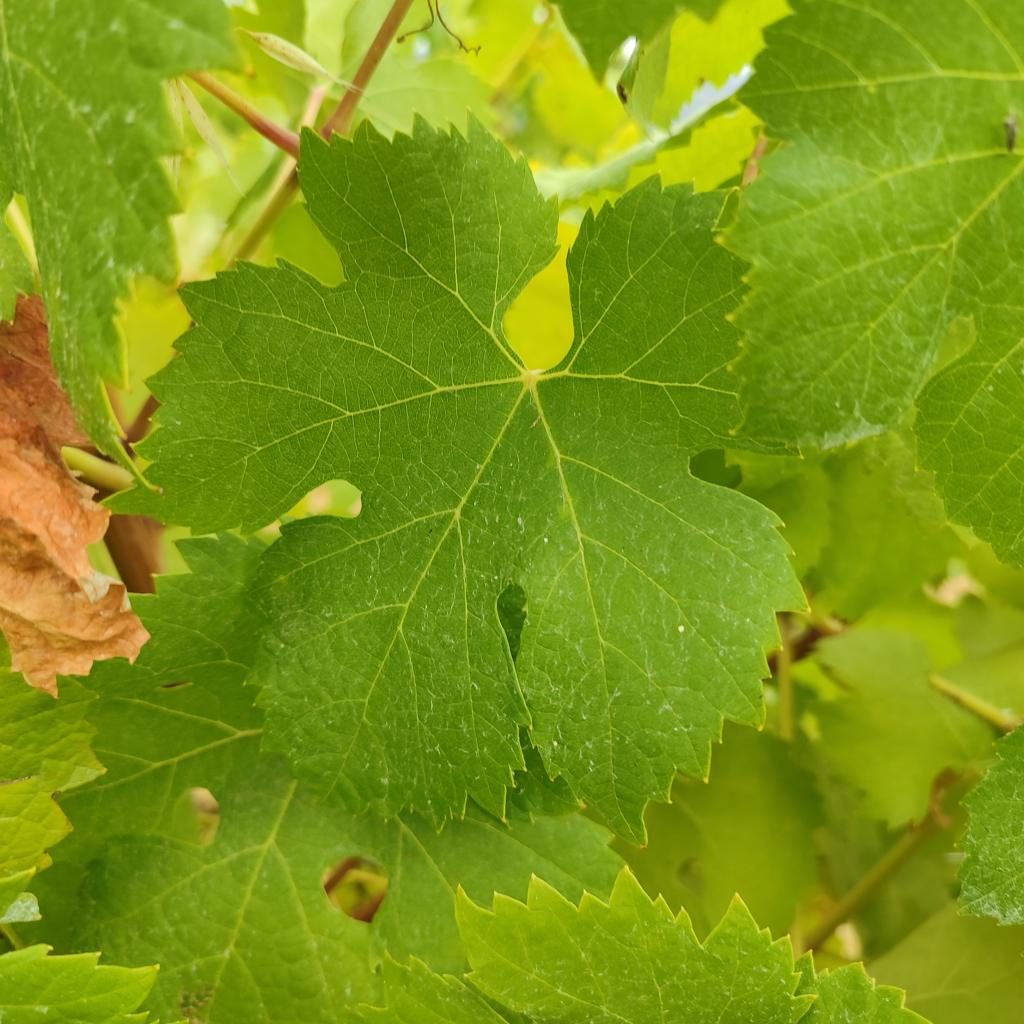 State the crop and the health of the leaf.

grapevine, healthy
